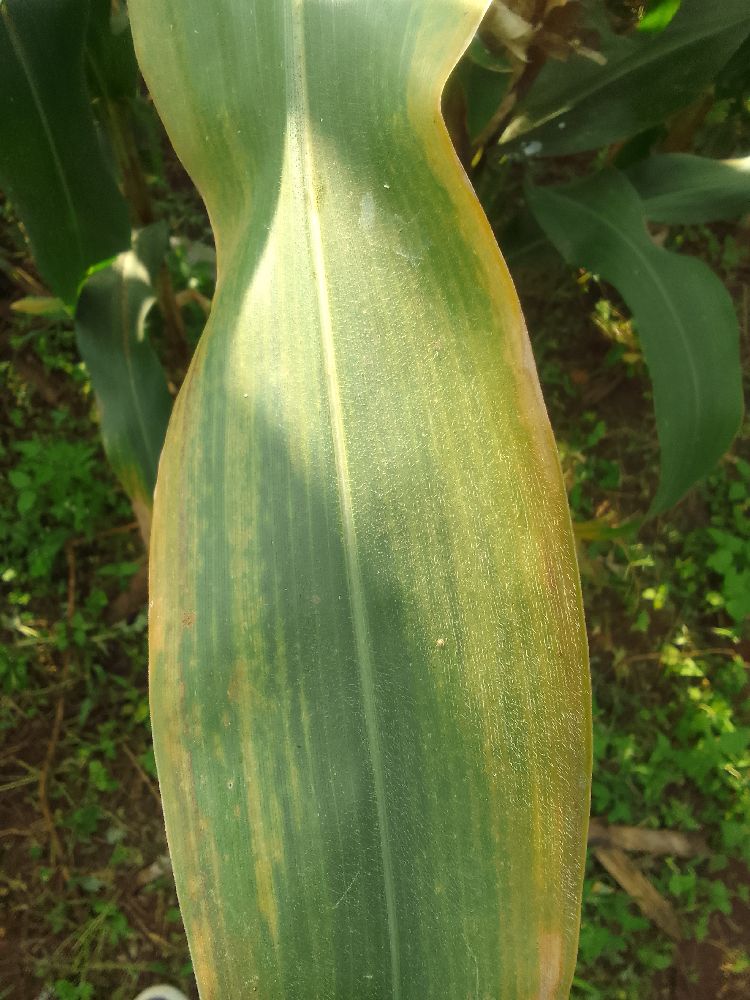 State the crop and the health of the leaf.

maize, maize lethal necrosis
